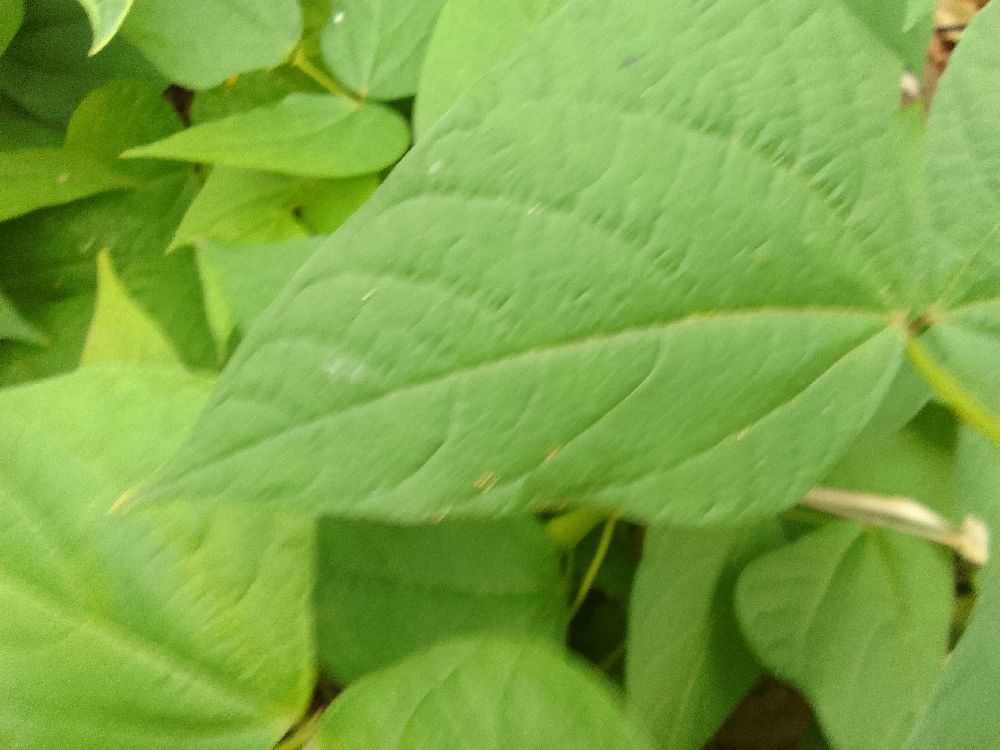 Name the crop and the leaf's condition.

common bean, healthy
